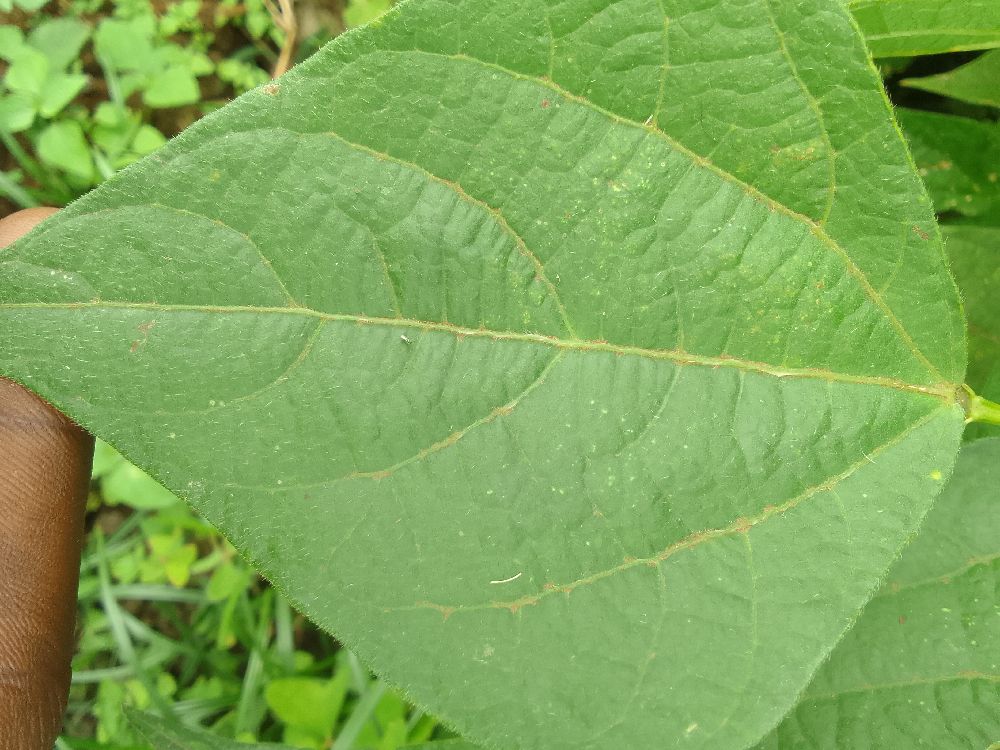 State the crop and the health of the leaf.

common bean, healthy
